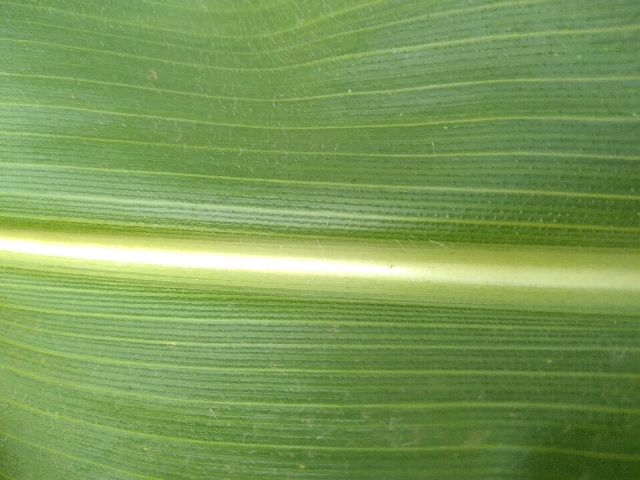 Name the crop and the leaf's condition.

maize, healthy
